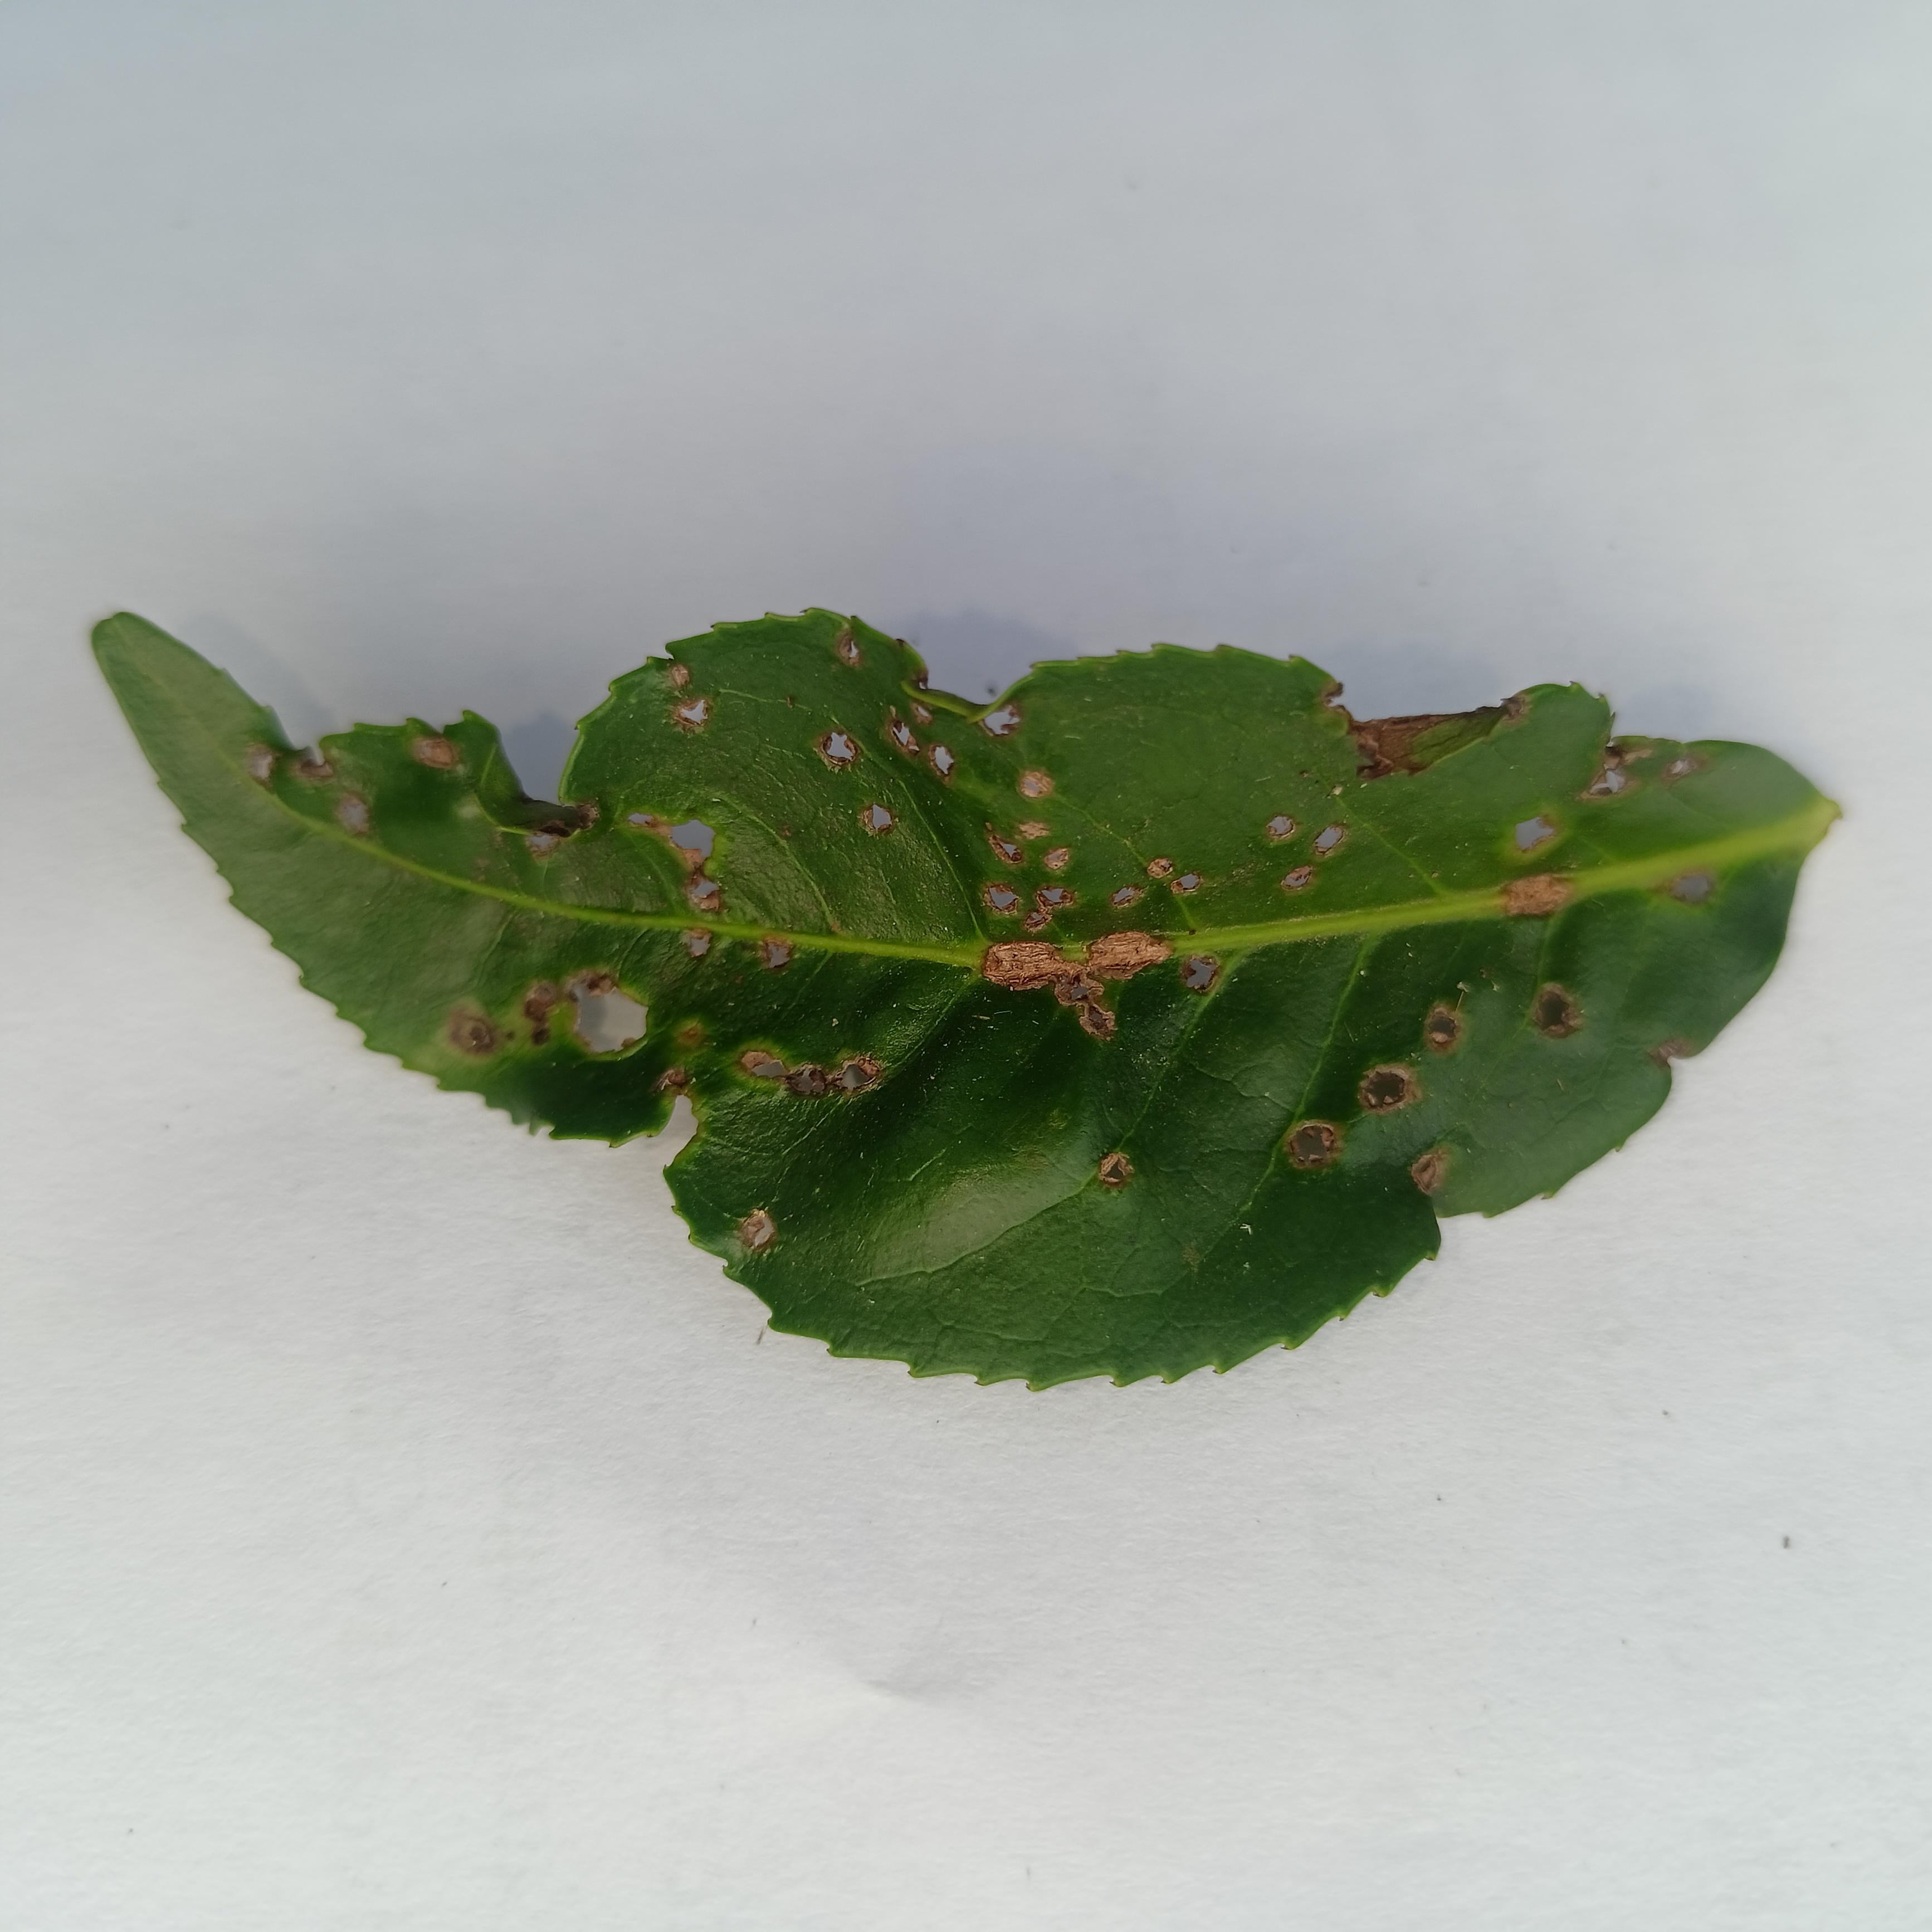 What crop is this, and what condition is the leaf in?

tea, helopeltis
